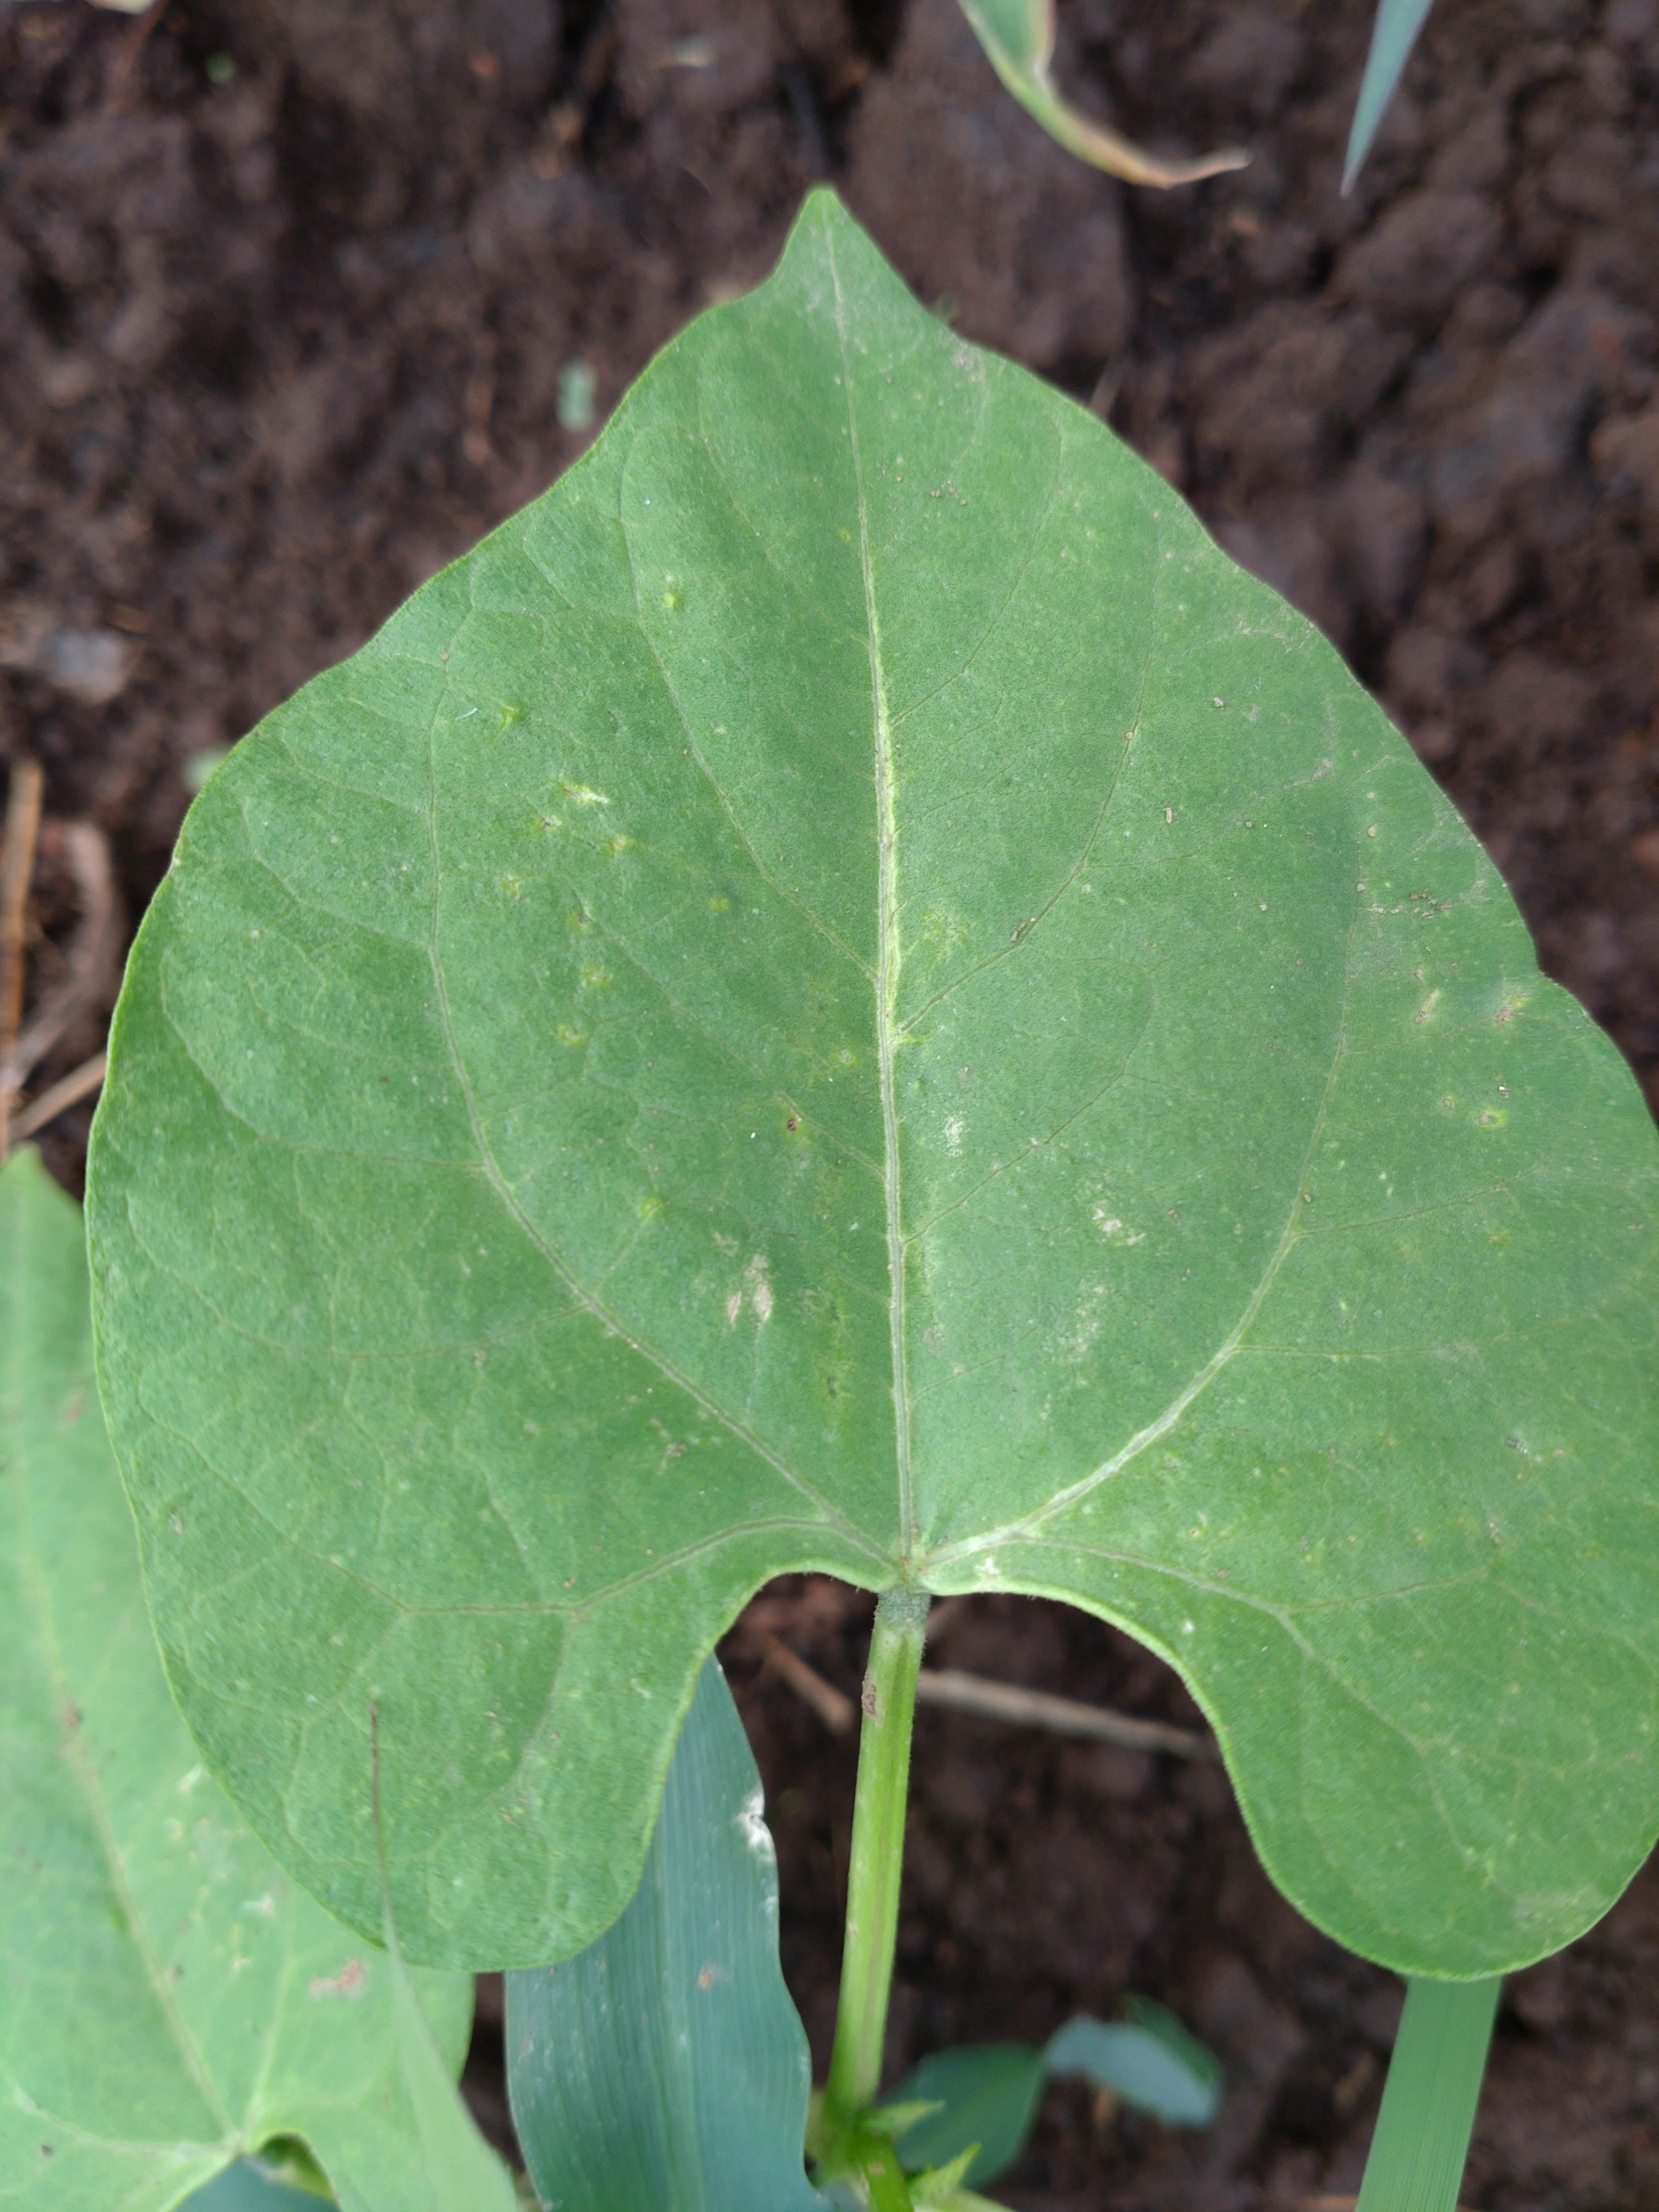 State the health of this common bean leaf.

healthy
